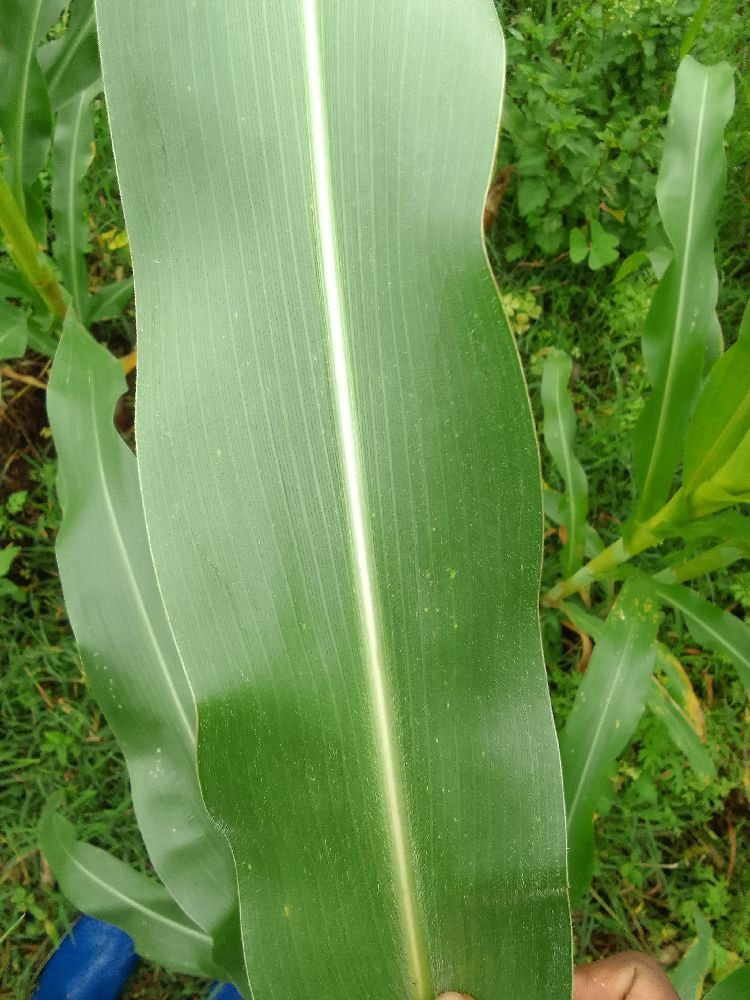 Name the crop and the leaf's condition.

maize, healthy
